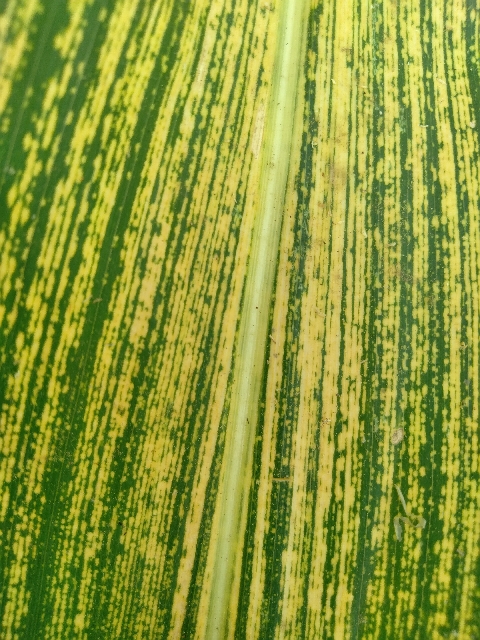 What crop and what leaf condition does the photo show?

maize, maize streak virus
